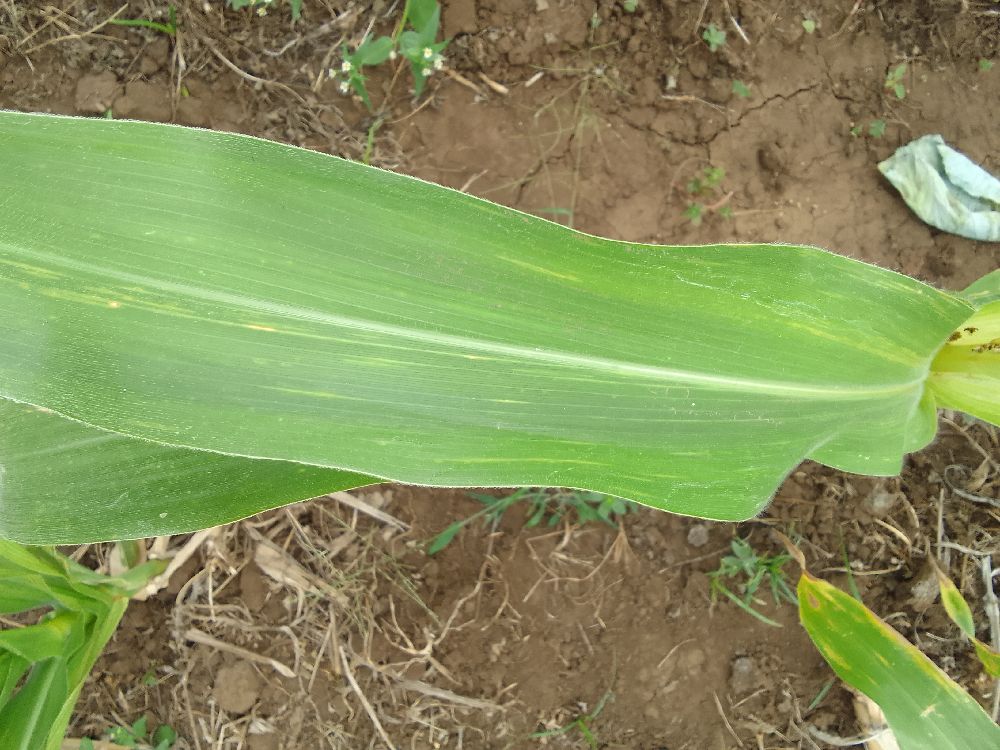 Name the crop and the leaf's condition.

maize, maize lethal necrosis
